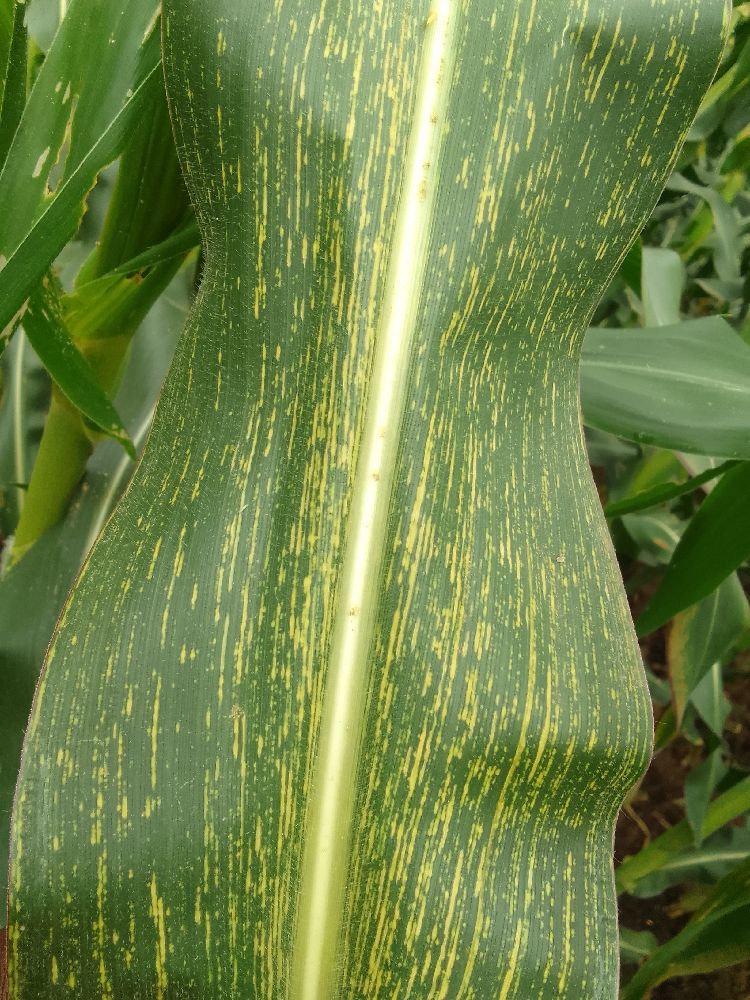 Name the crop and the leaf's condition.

maize, maize streak virus
